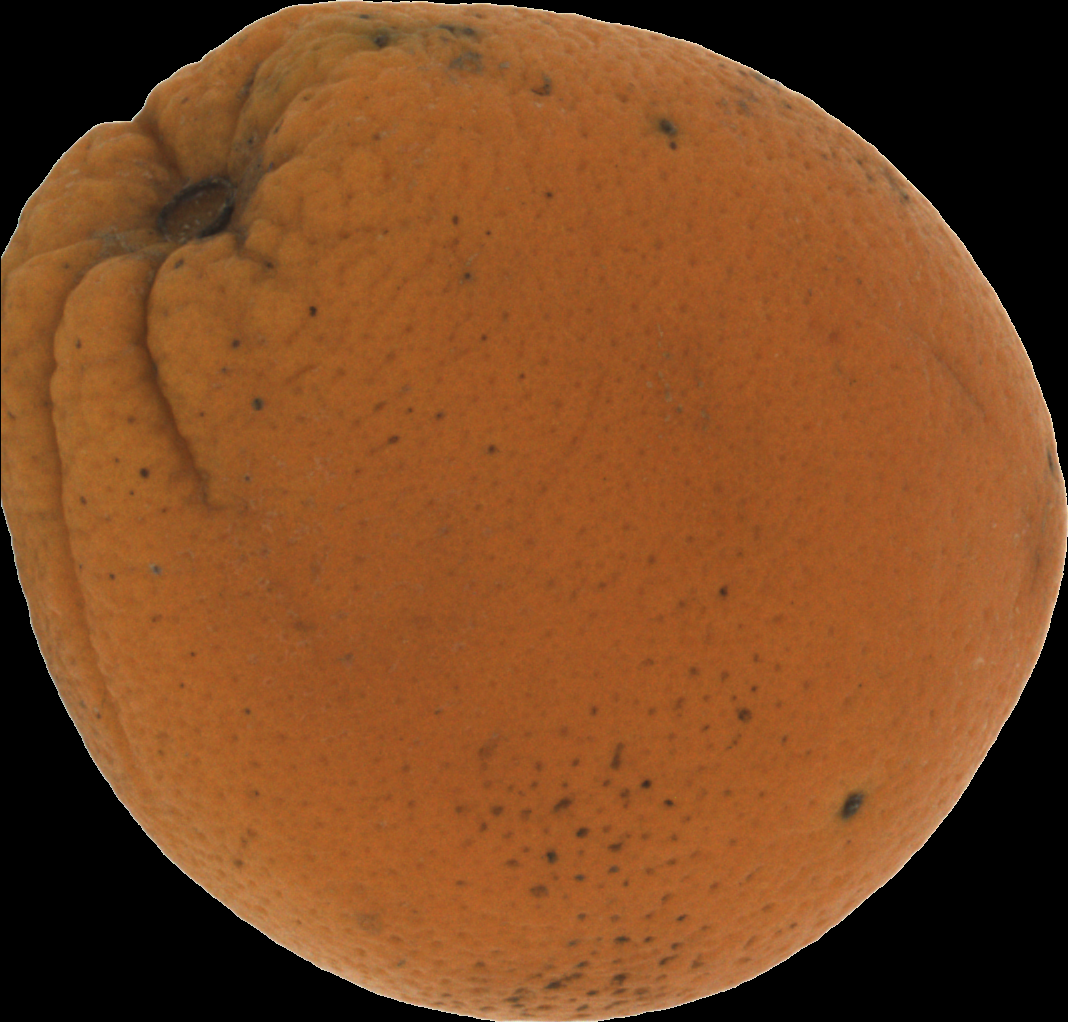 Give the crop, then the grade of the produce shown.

orange, bad
